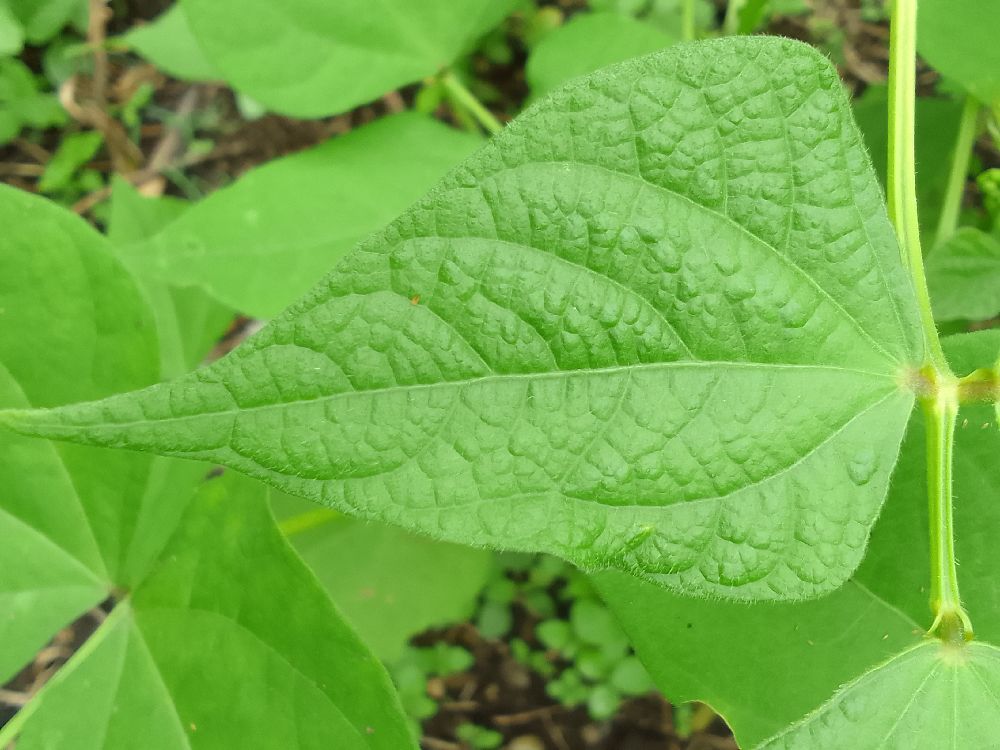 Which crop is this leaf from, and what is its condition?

common bean, healthy
